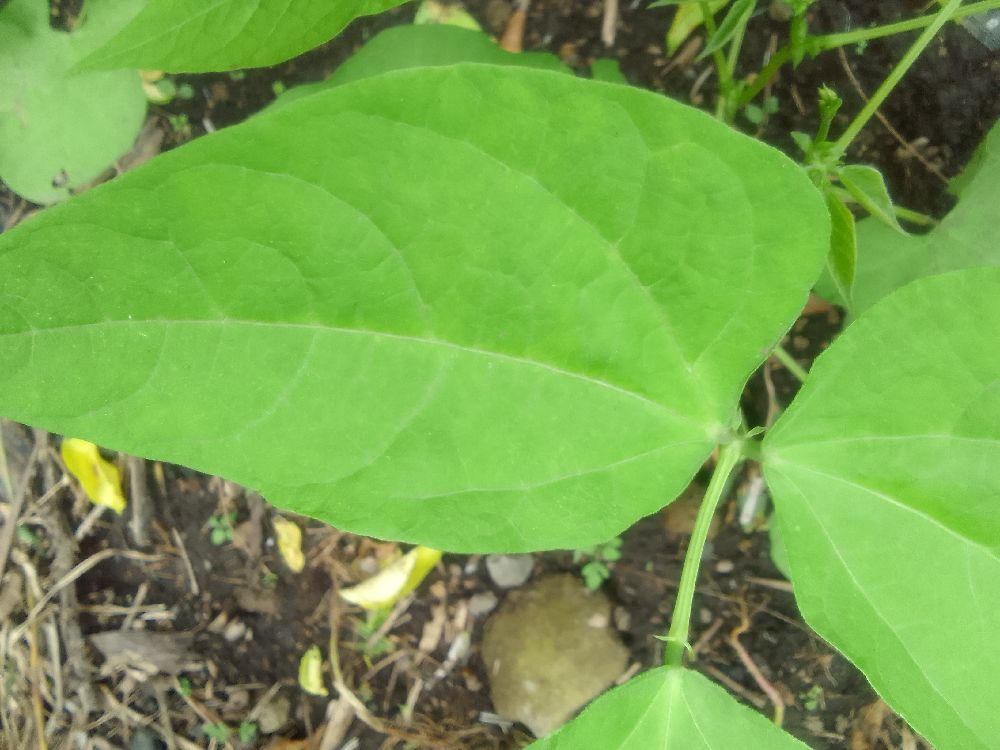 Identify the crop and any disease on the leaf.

common bean, healthy
